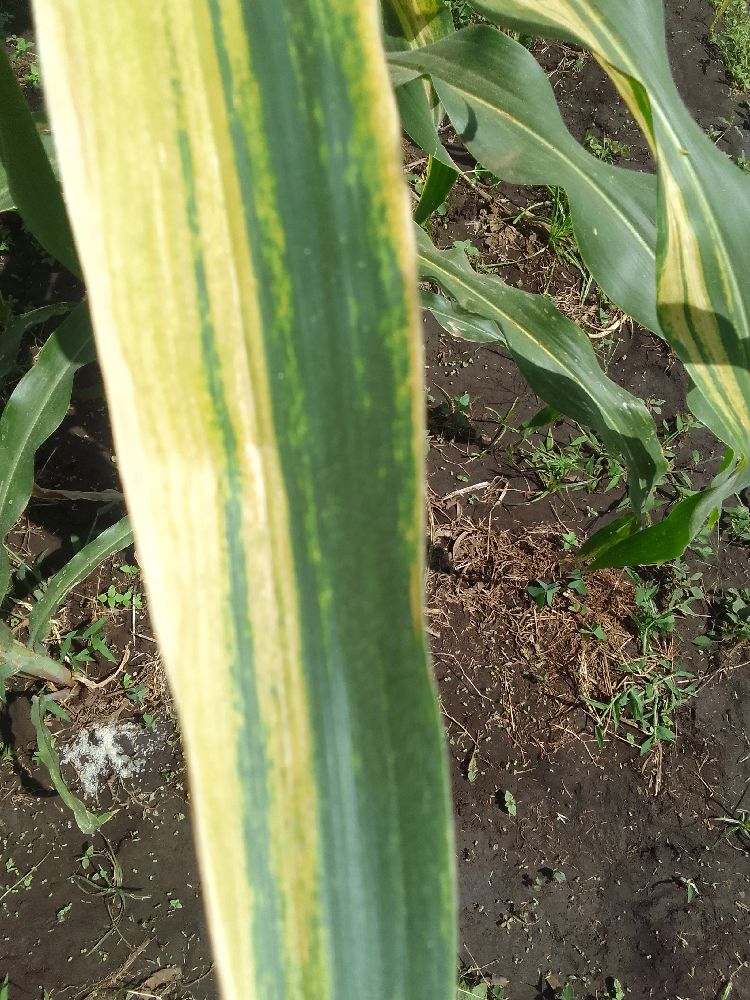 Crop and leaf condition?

maize, maize lethal necrosis
